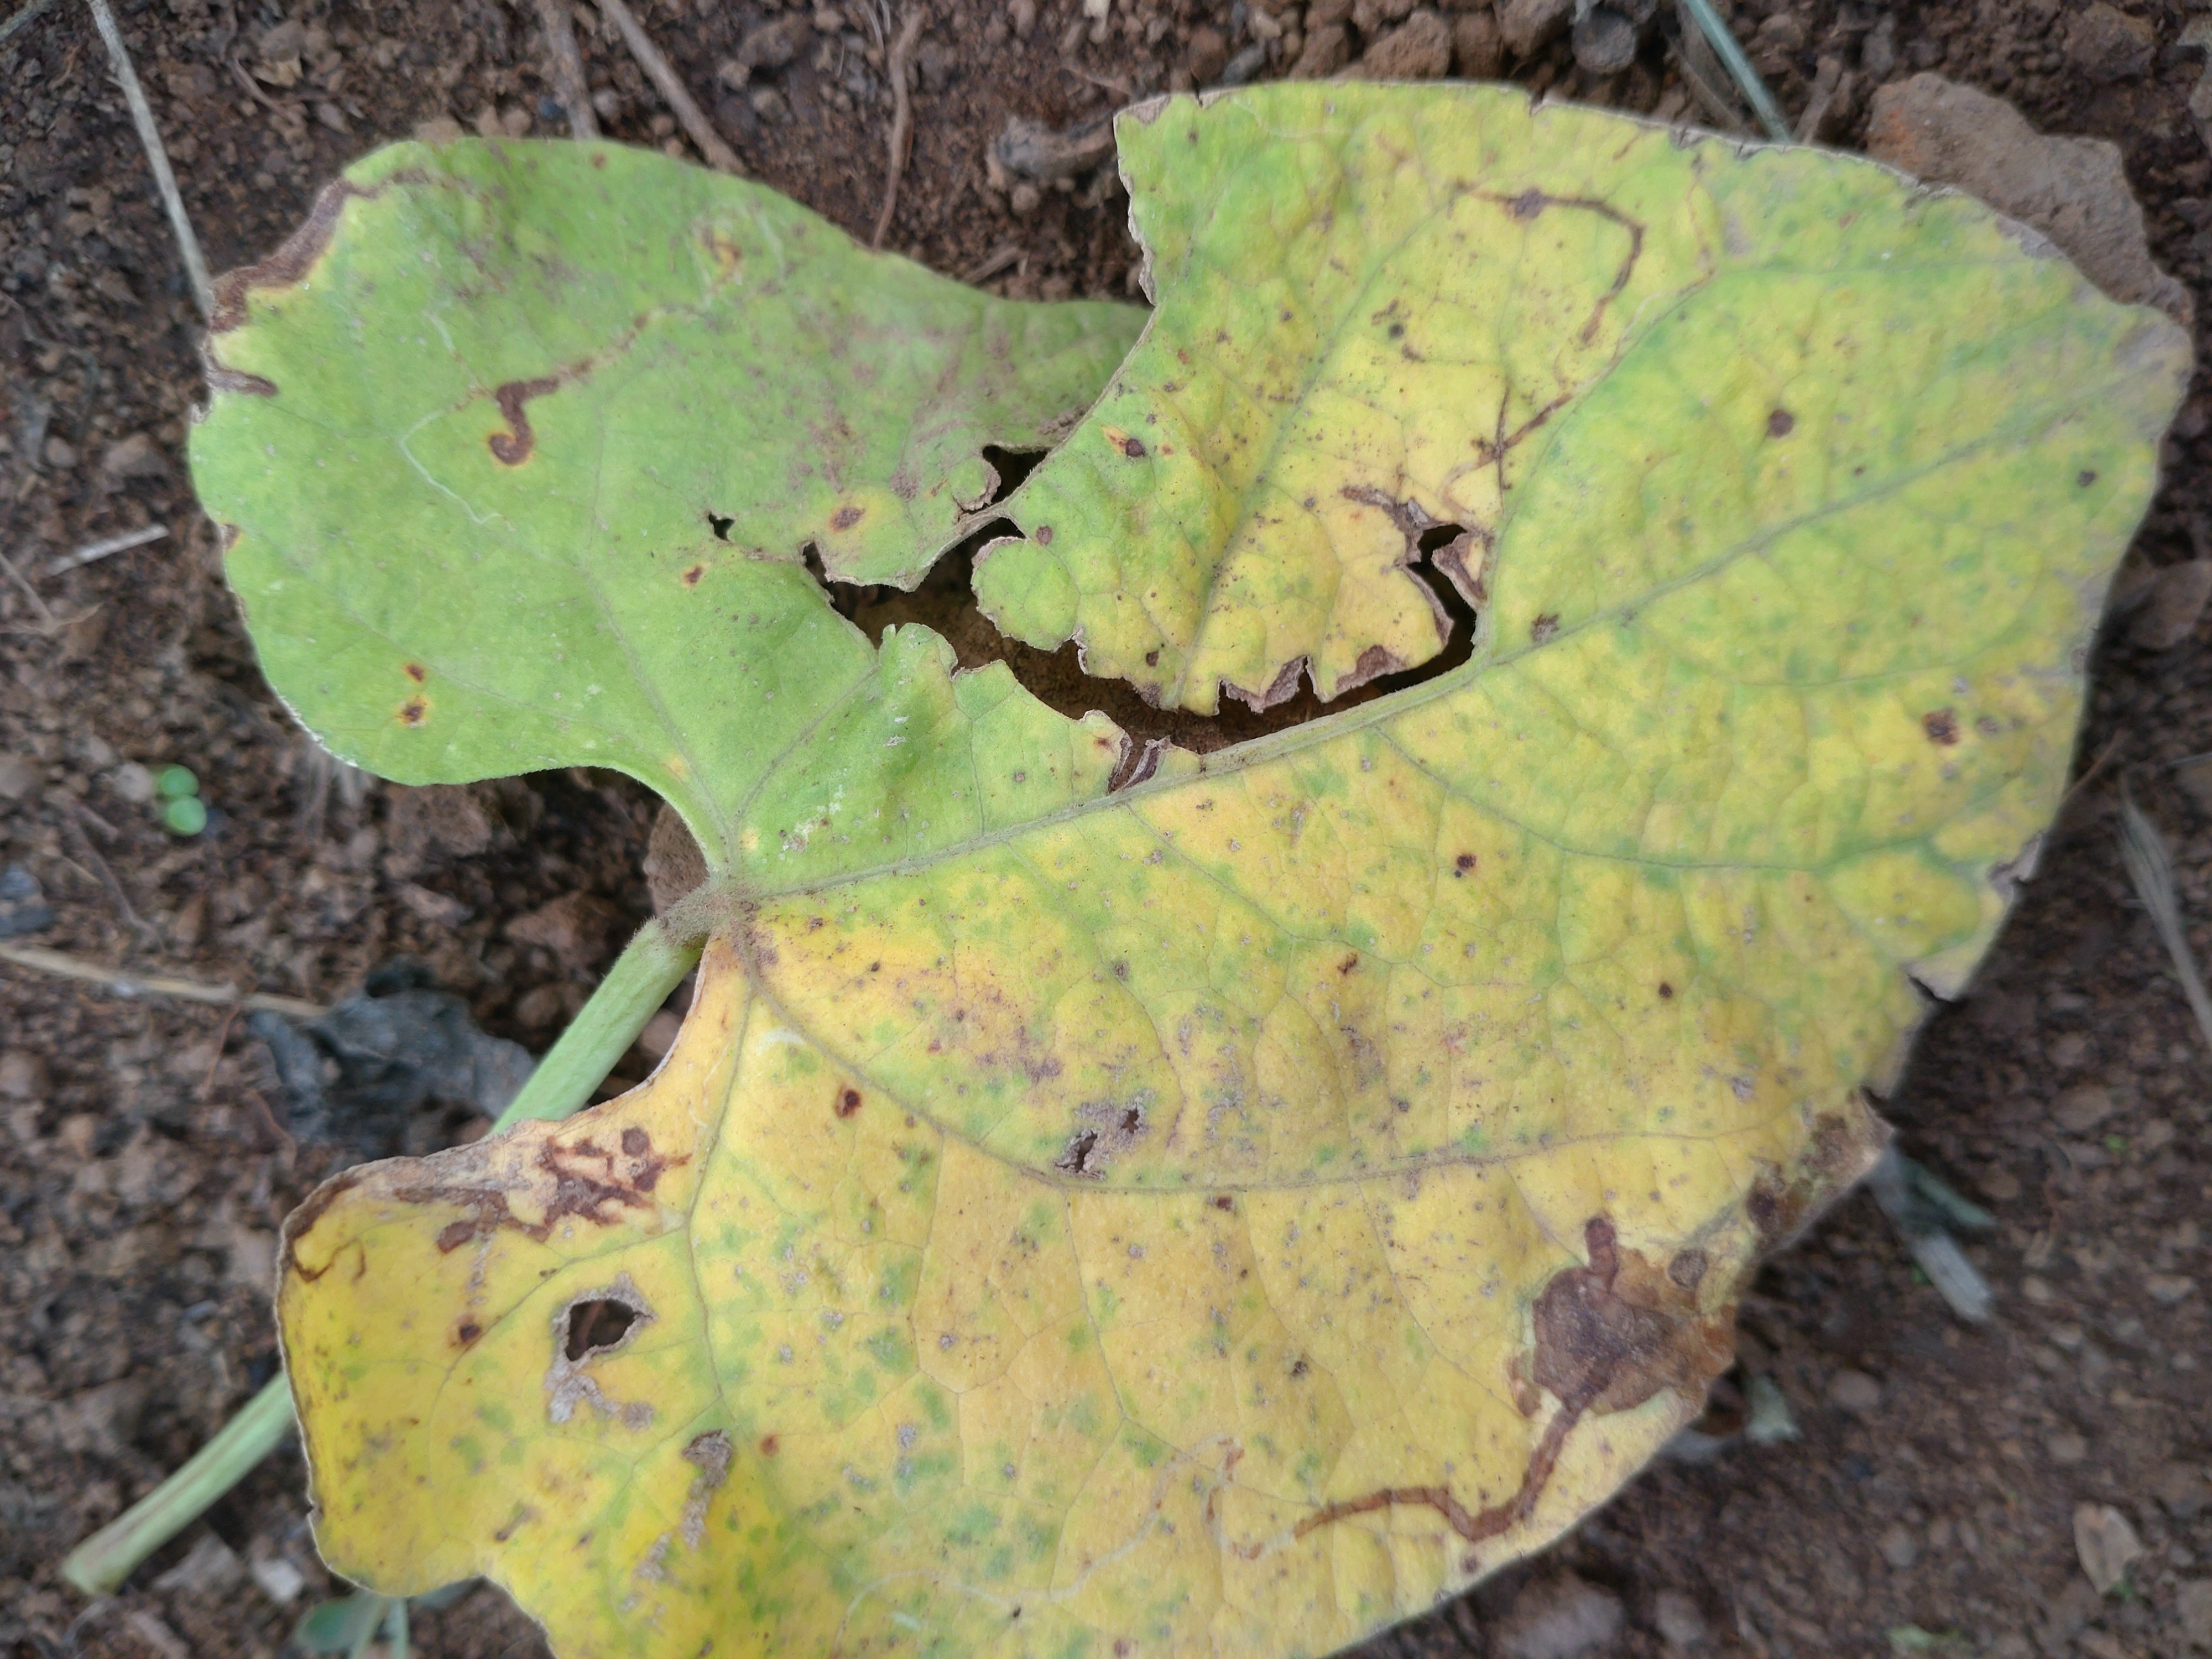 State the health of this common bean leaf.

rust
